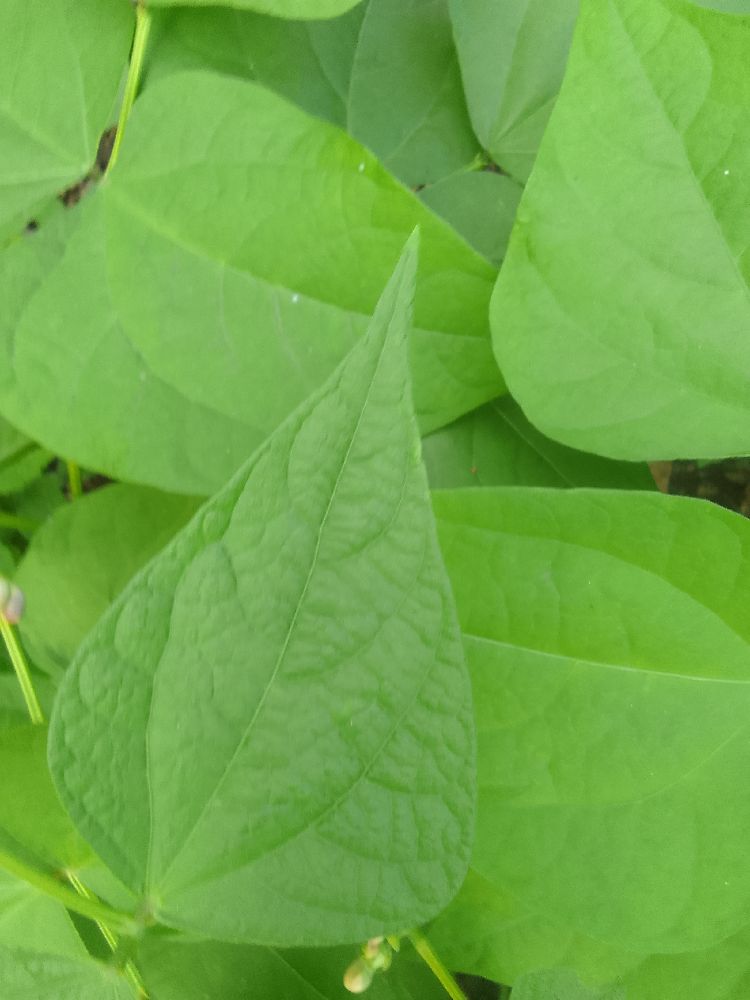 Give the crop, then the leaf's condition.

common bean, healthy
